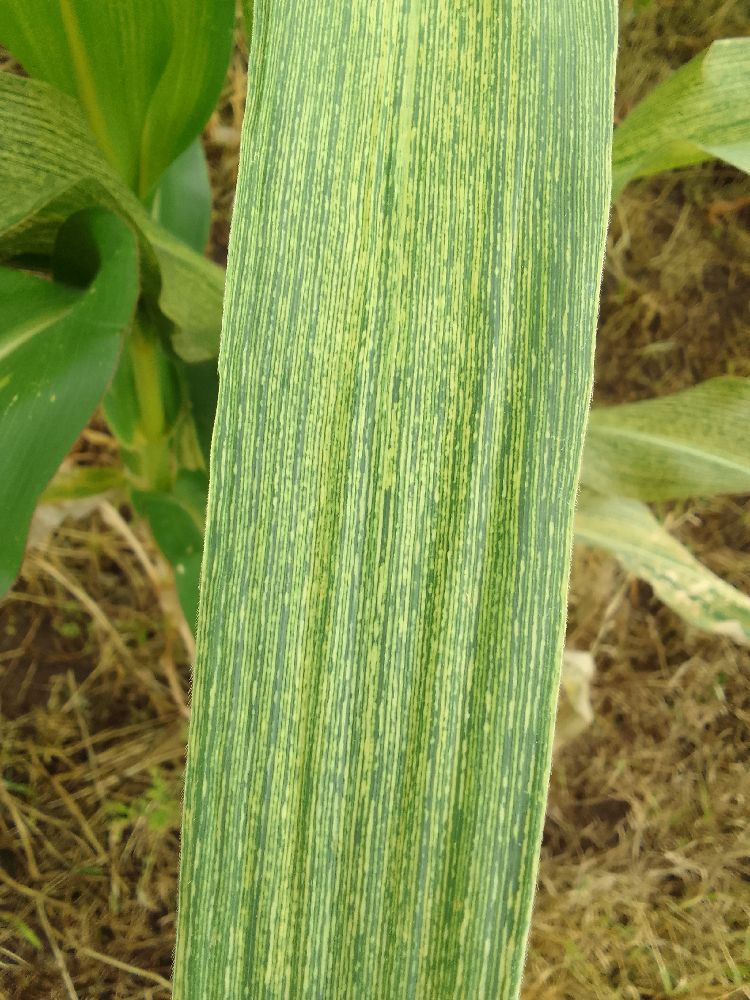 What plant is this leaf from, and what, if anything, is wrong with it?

maize, maize streak virus
